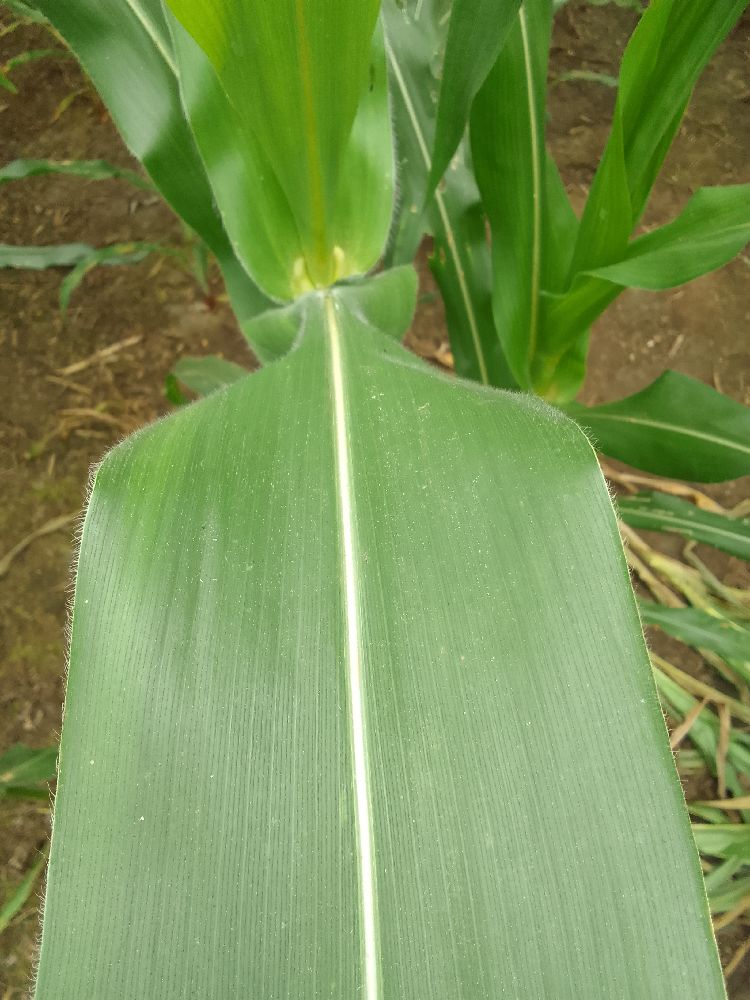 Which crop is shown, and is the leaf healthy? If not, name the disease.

maize, healthy
